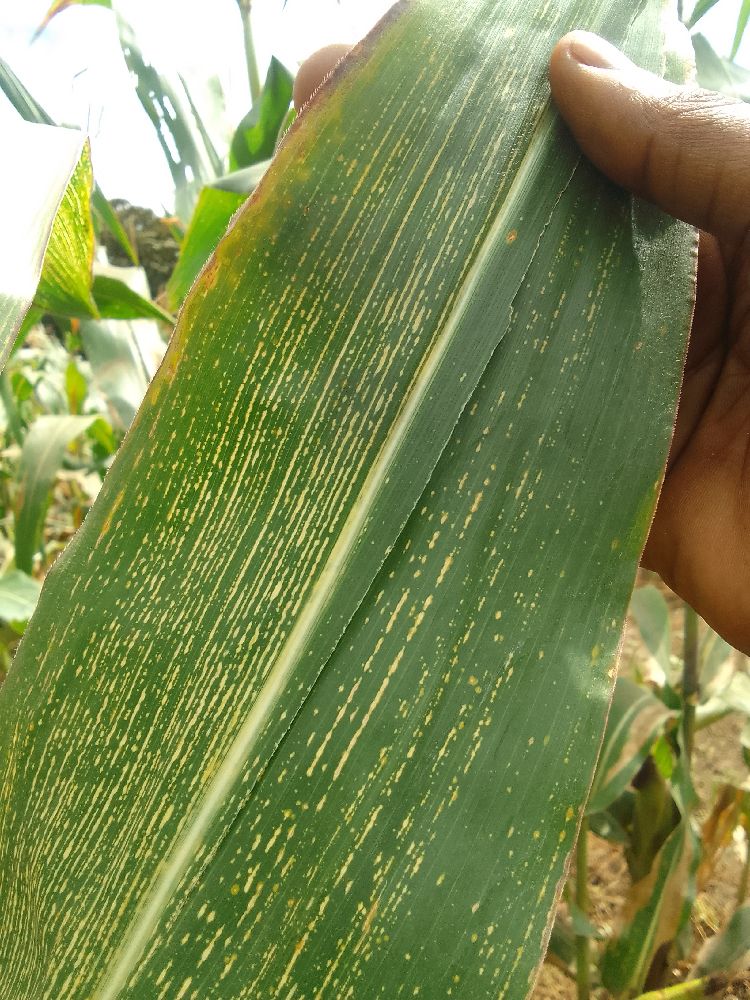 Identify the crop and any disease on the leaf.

maize, maize streak virus
